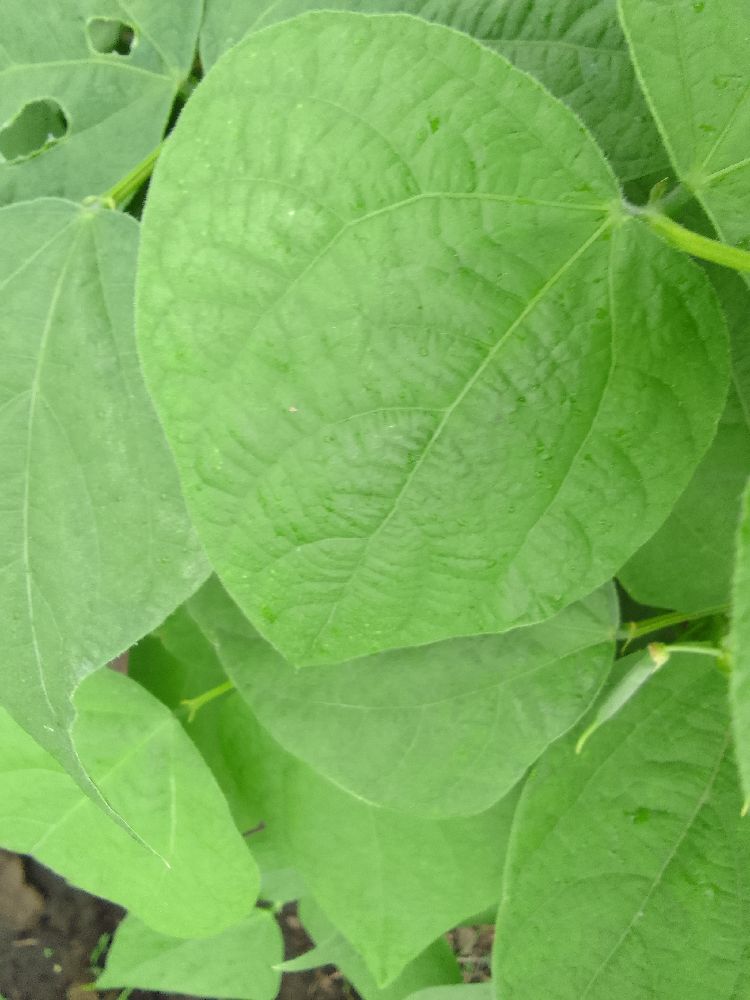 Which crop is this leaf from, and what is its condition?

common bean, healthy
